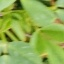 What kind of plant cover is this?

unstructured weed
